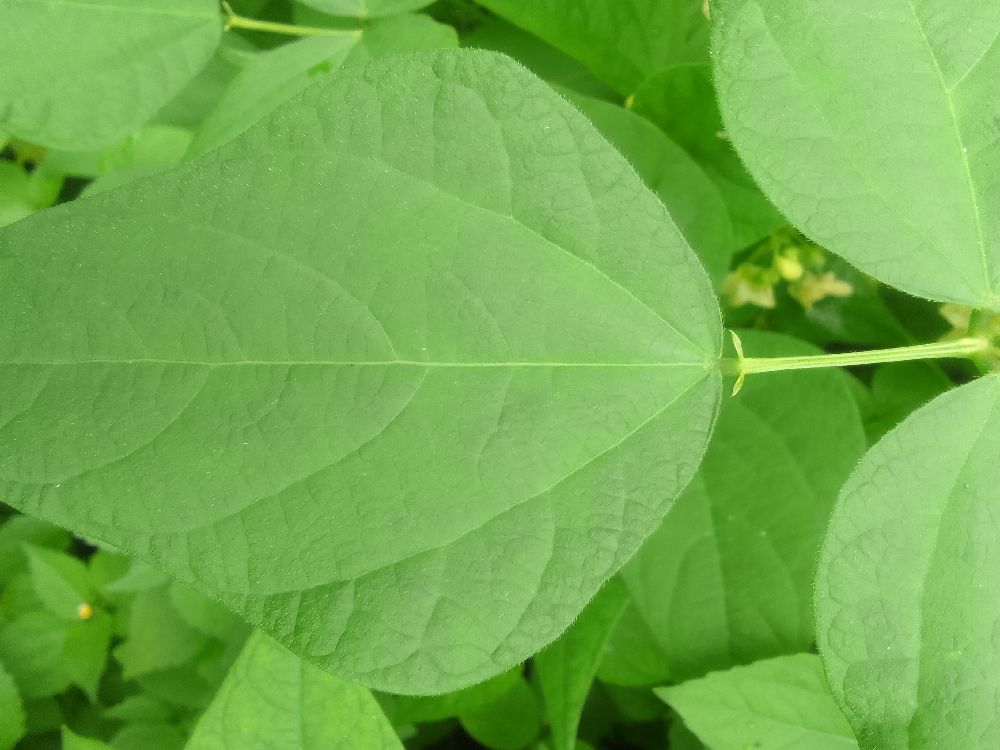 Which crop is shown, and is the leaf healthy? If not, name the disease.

common bean, healthy
